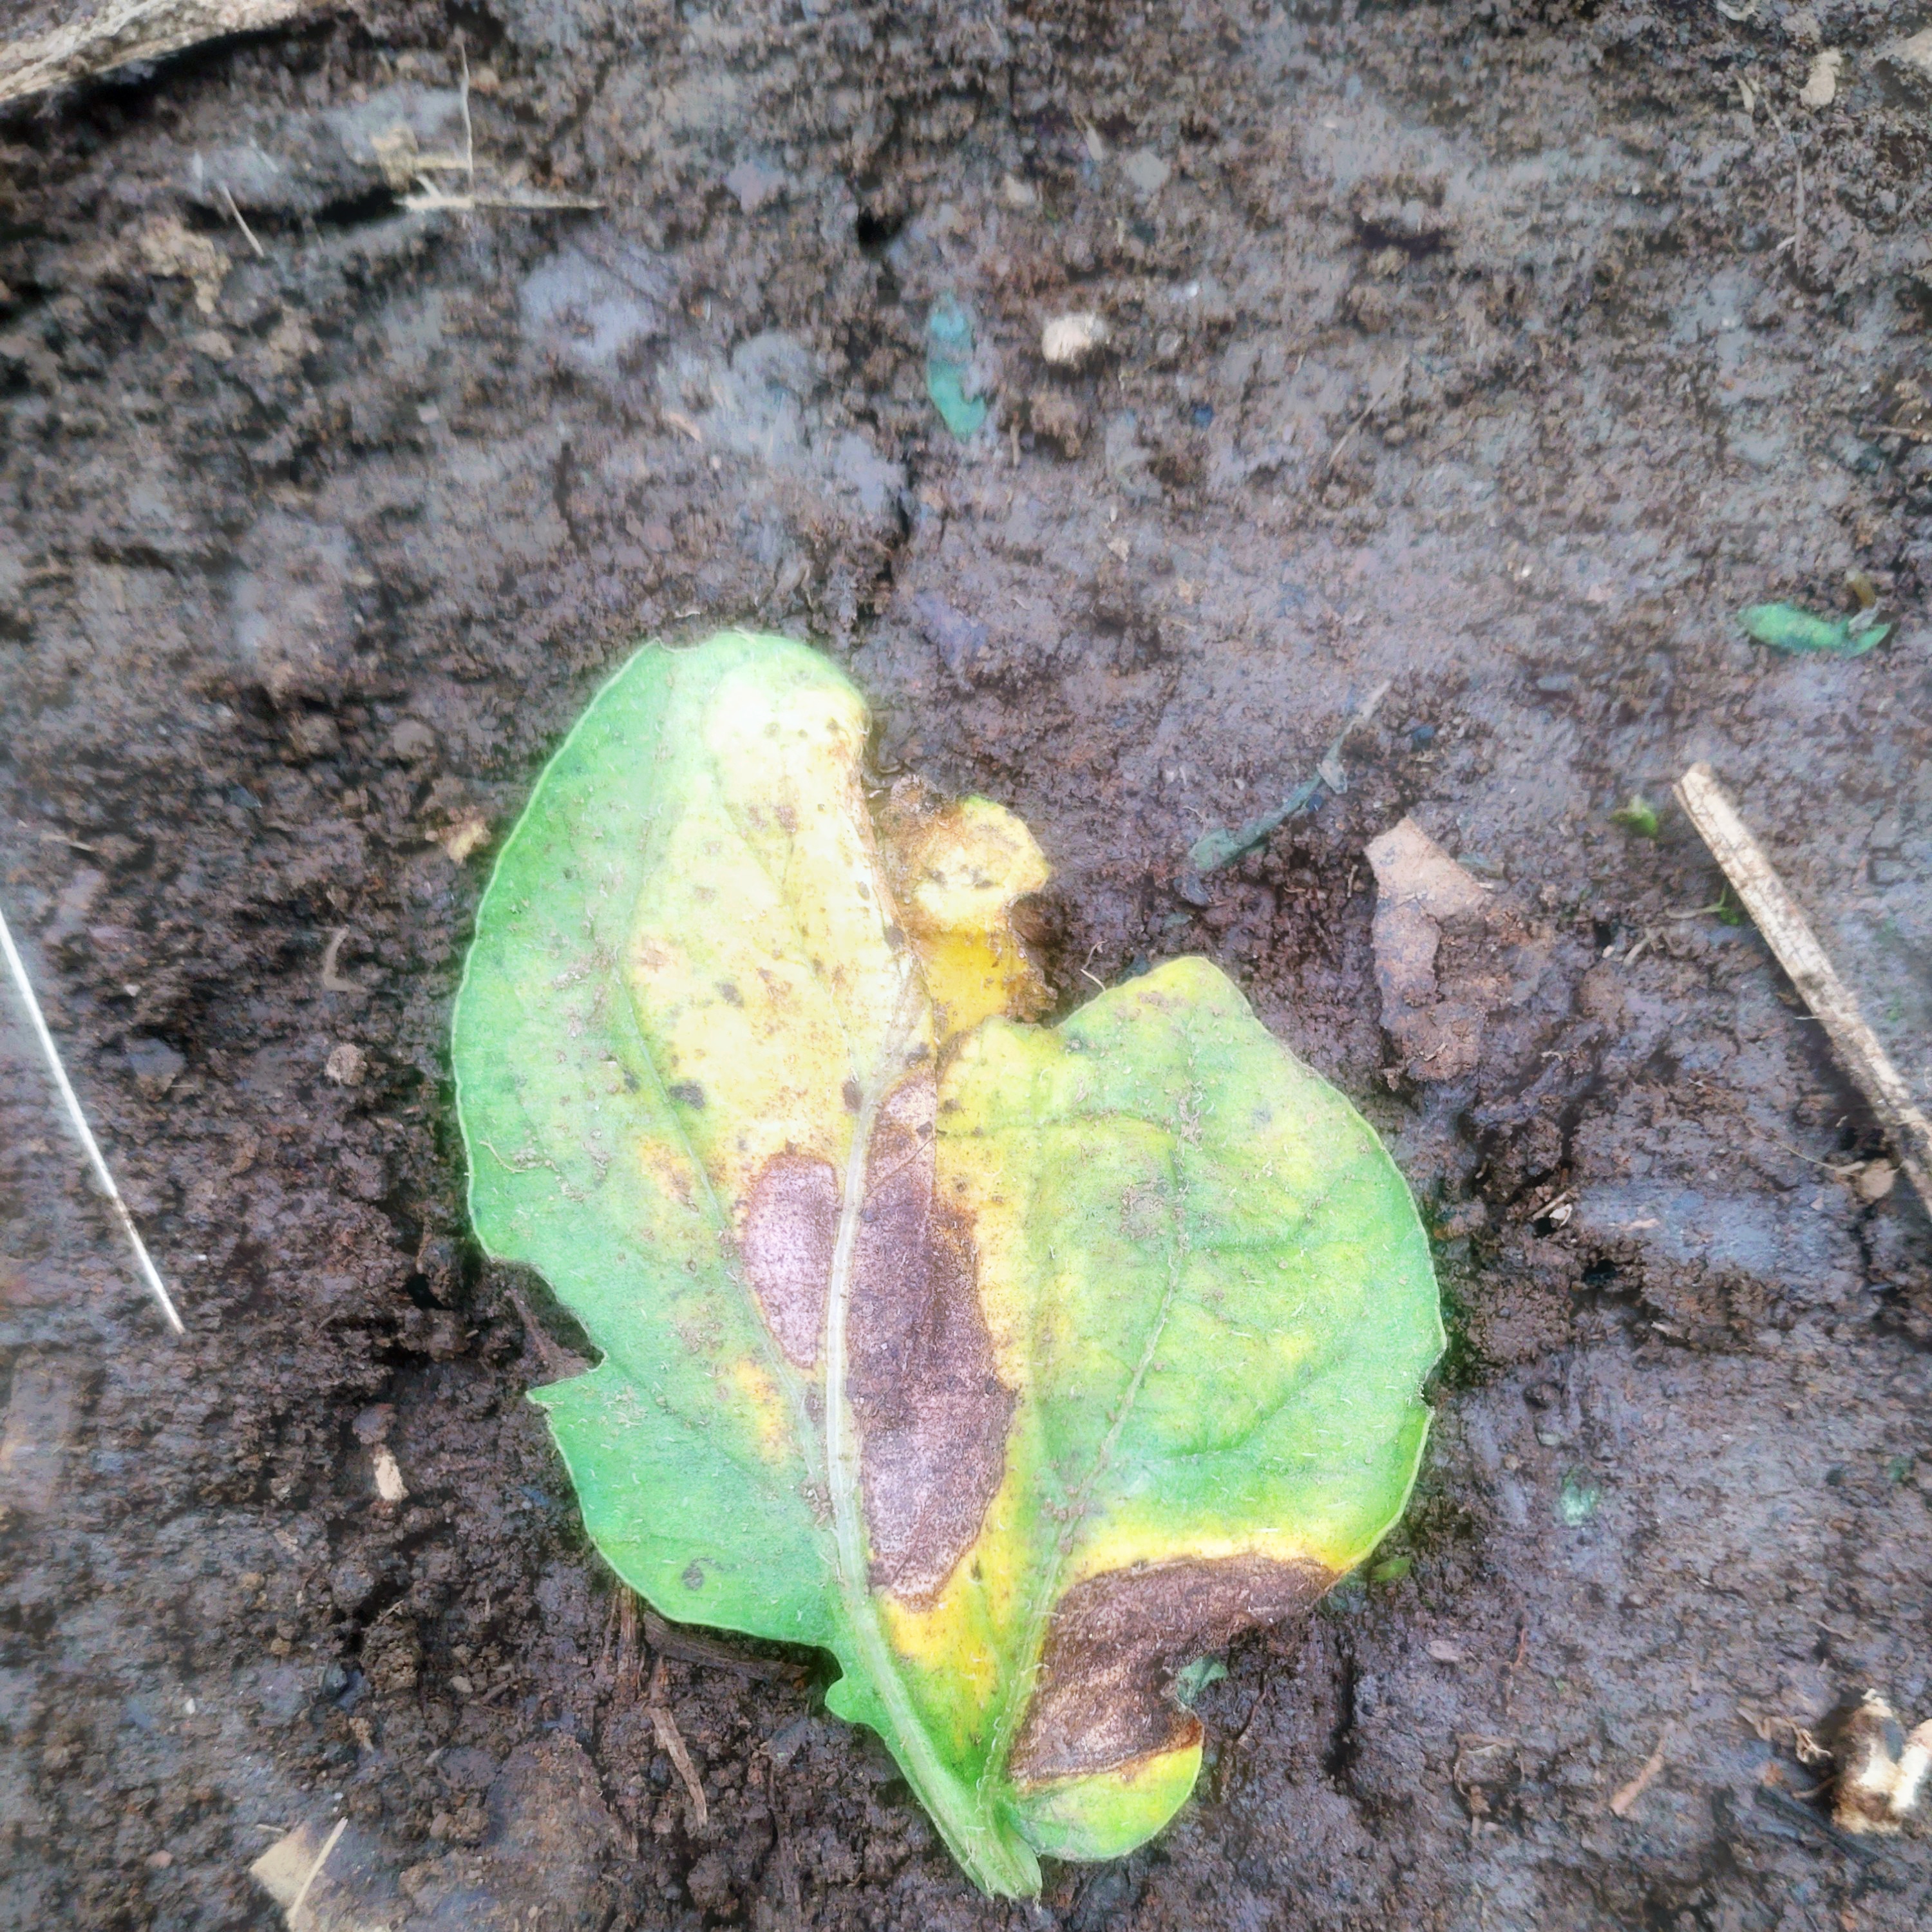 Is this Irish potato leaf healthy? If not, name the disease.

late blight
